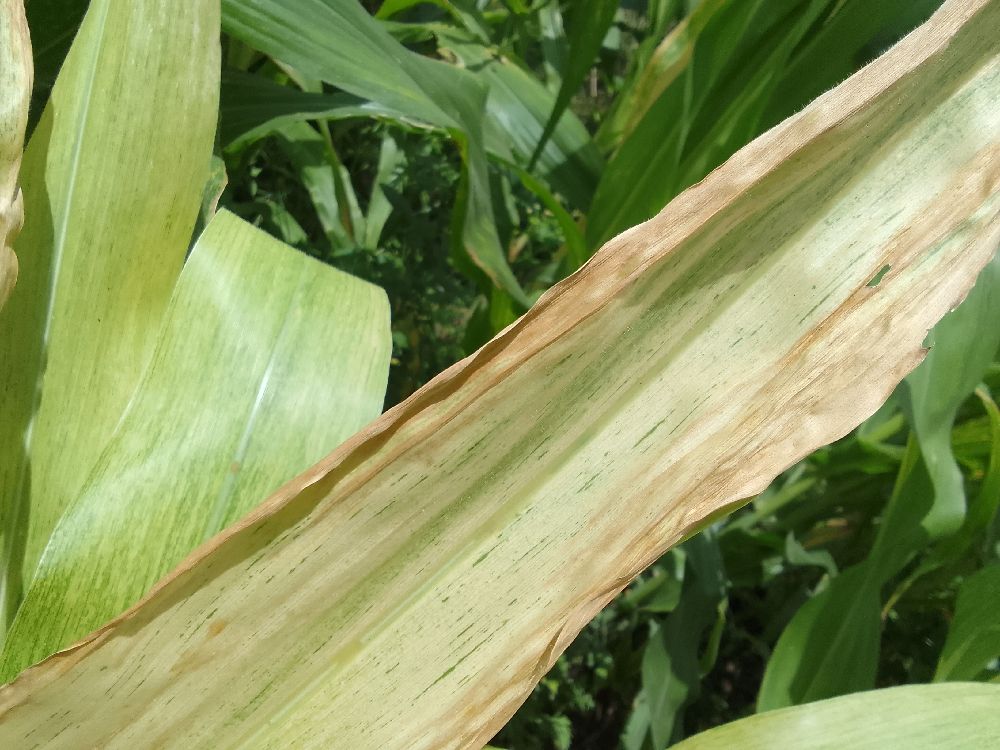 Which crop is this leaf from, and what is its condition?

maize, maize lethal necrosis
